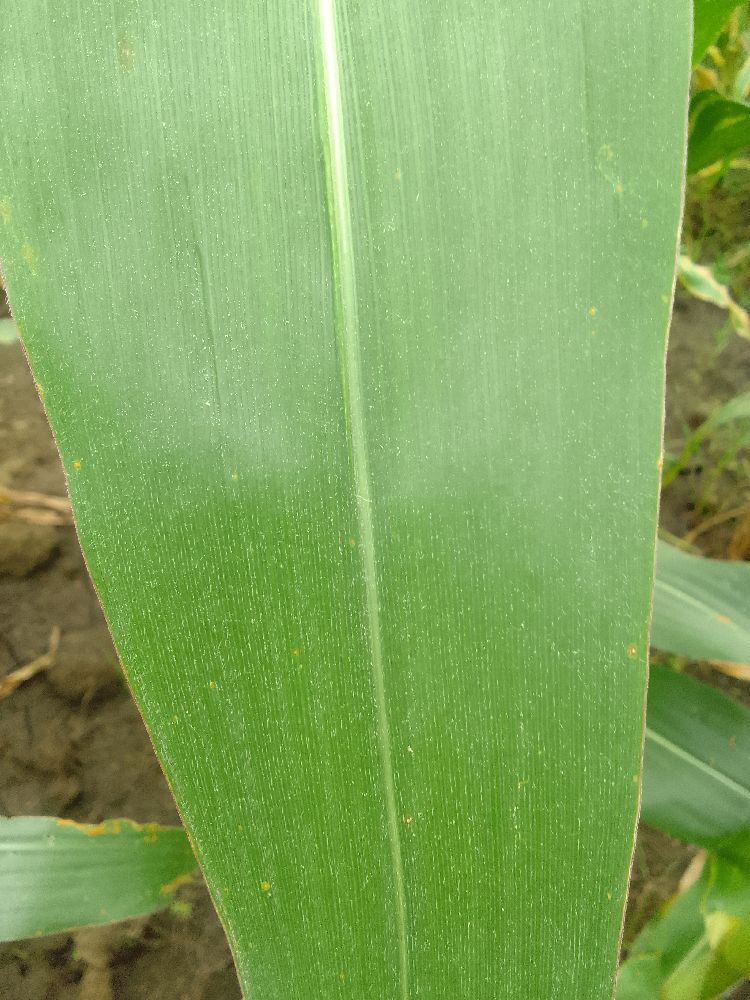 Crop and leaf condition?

maize, healthy
